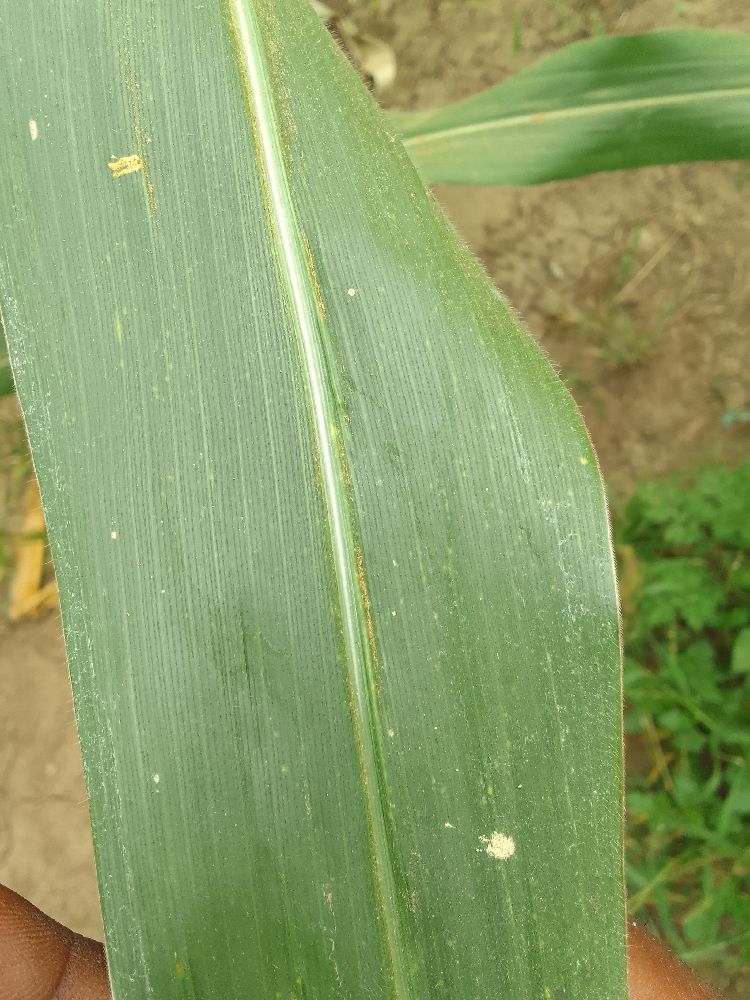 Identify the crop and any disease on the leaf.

maize, healthy
